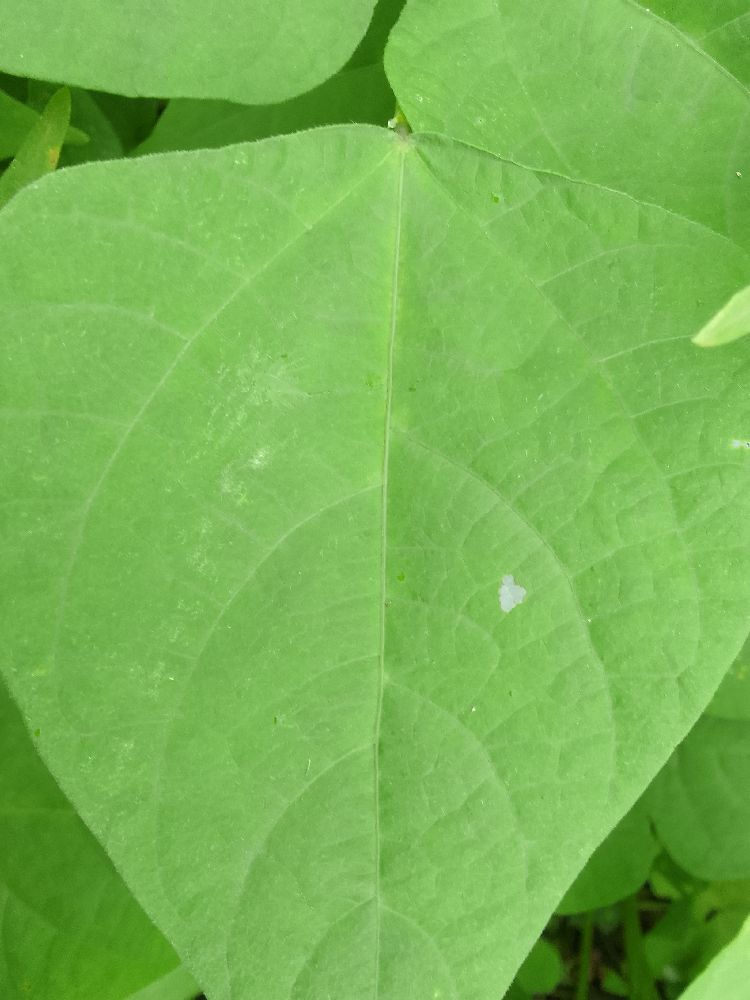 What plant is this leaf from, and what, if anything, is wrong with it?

maize, healthy
